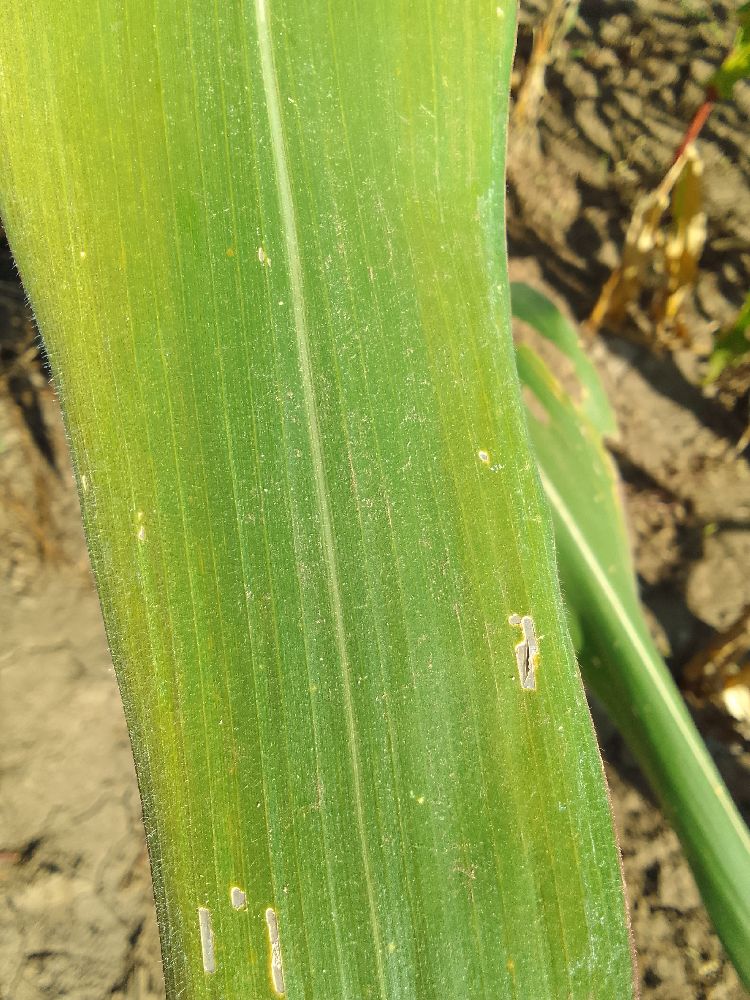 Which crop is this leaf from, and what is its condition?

maize, healthy
